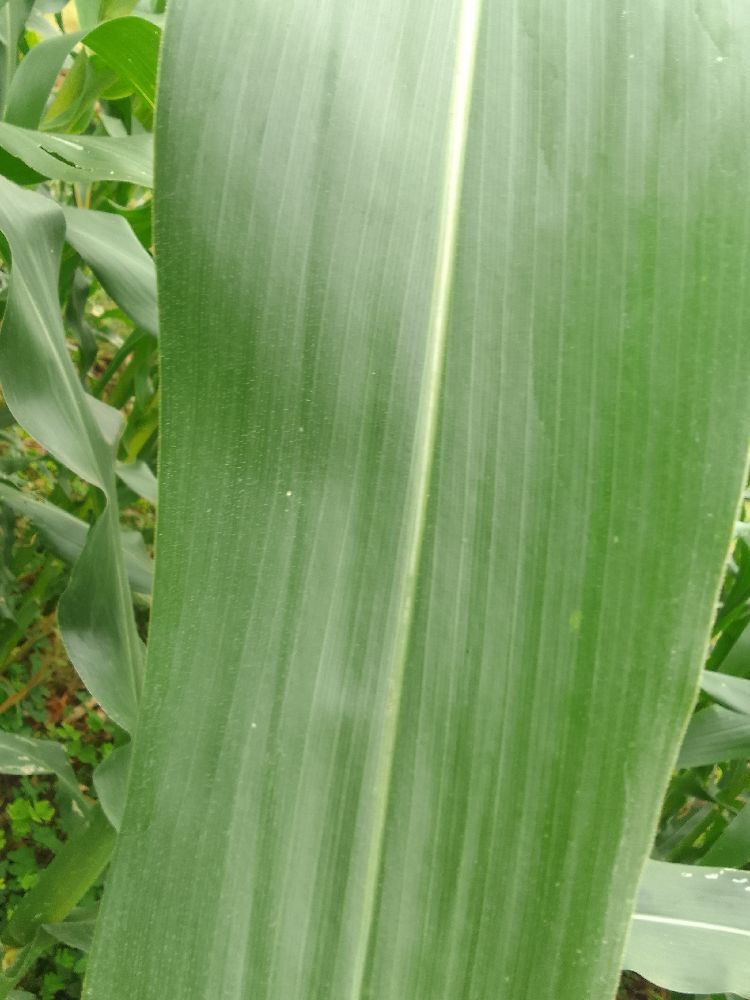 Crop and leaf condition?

maize, healthy
